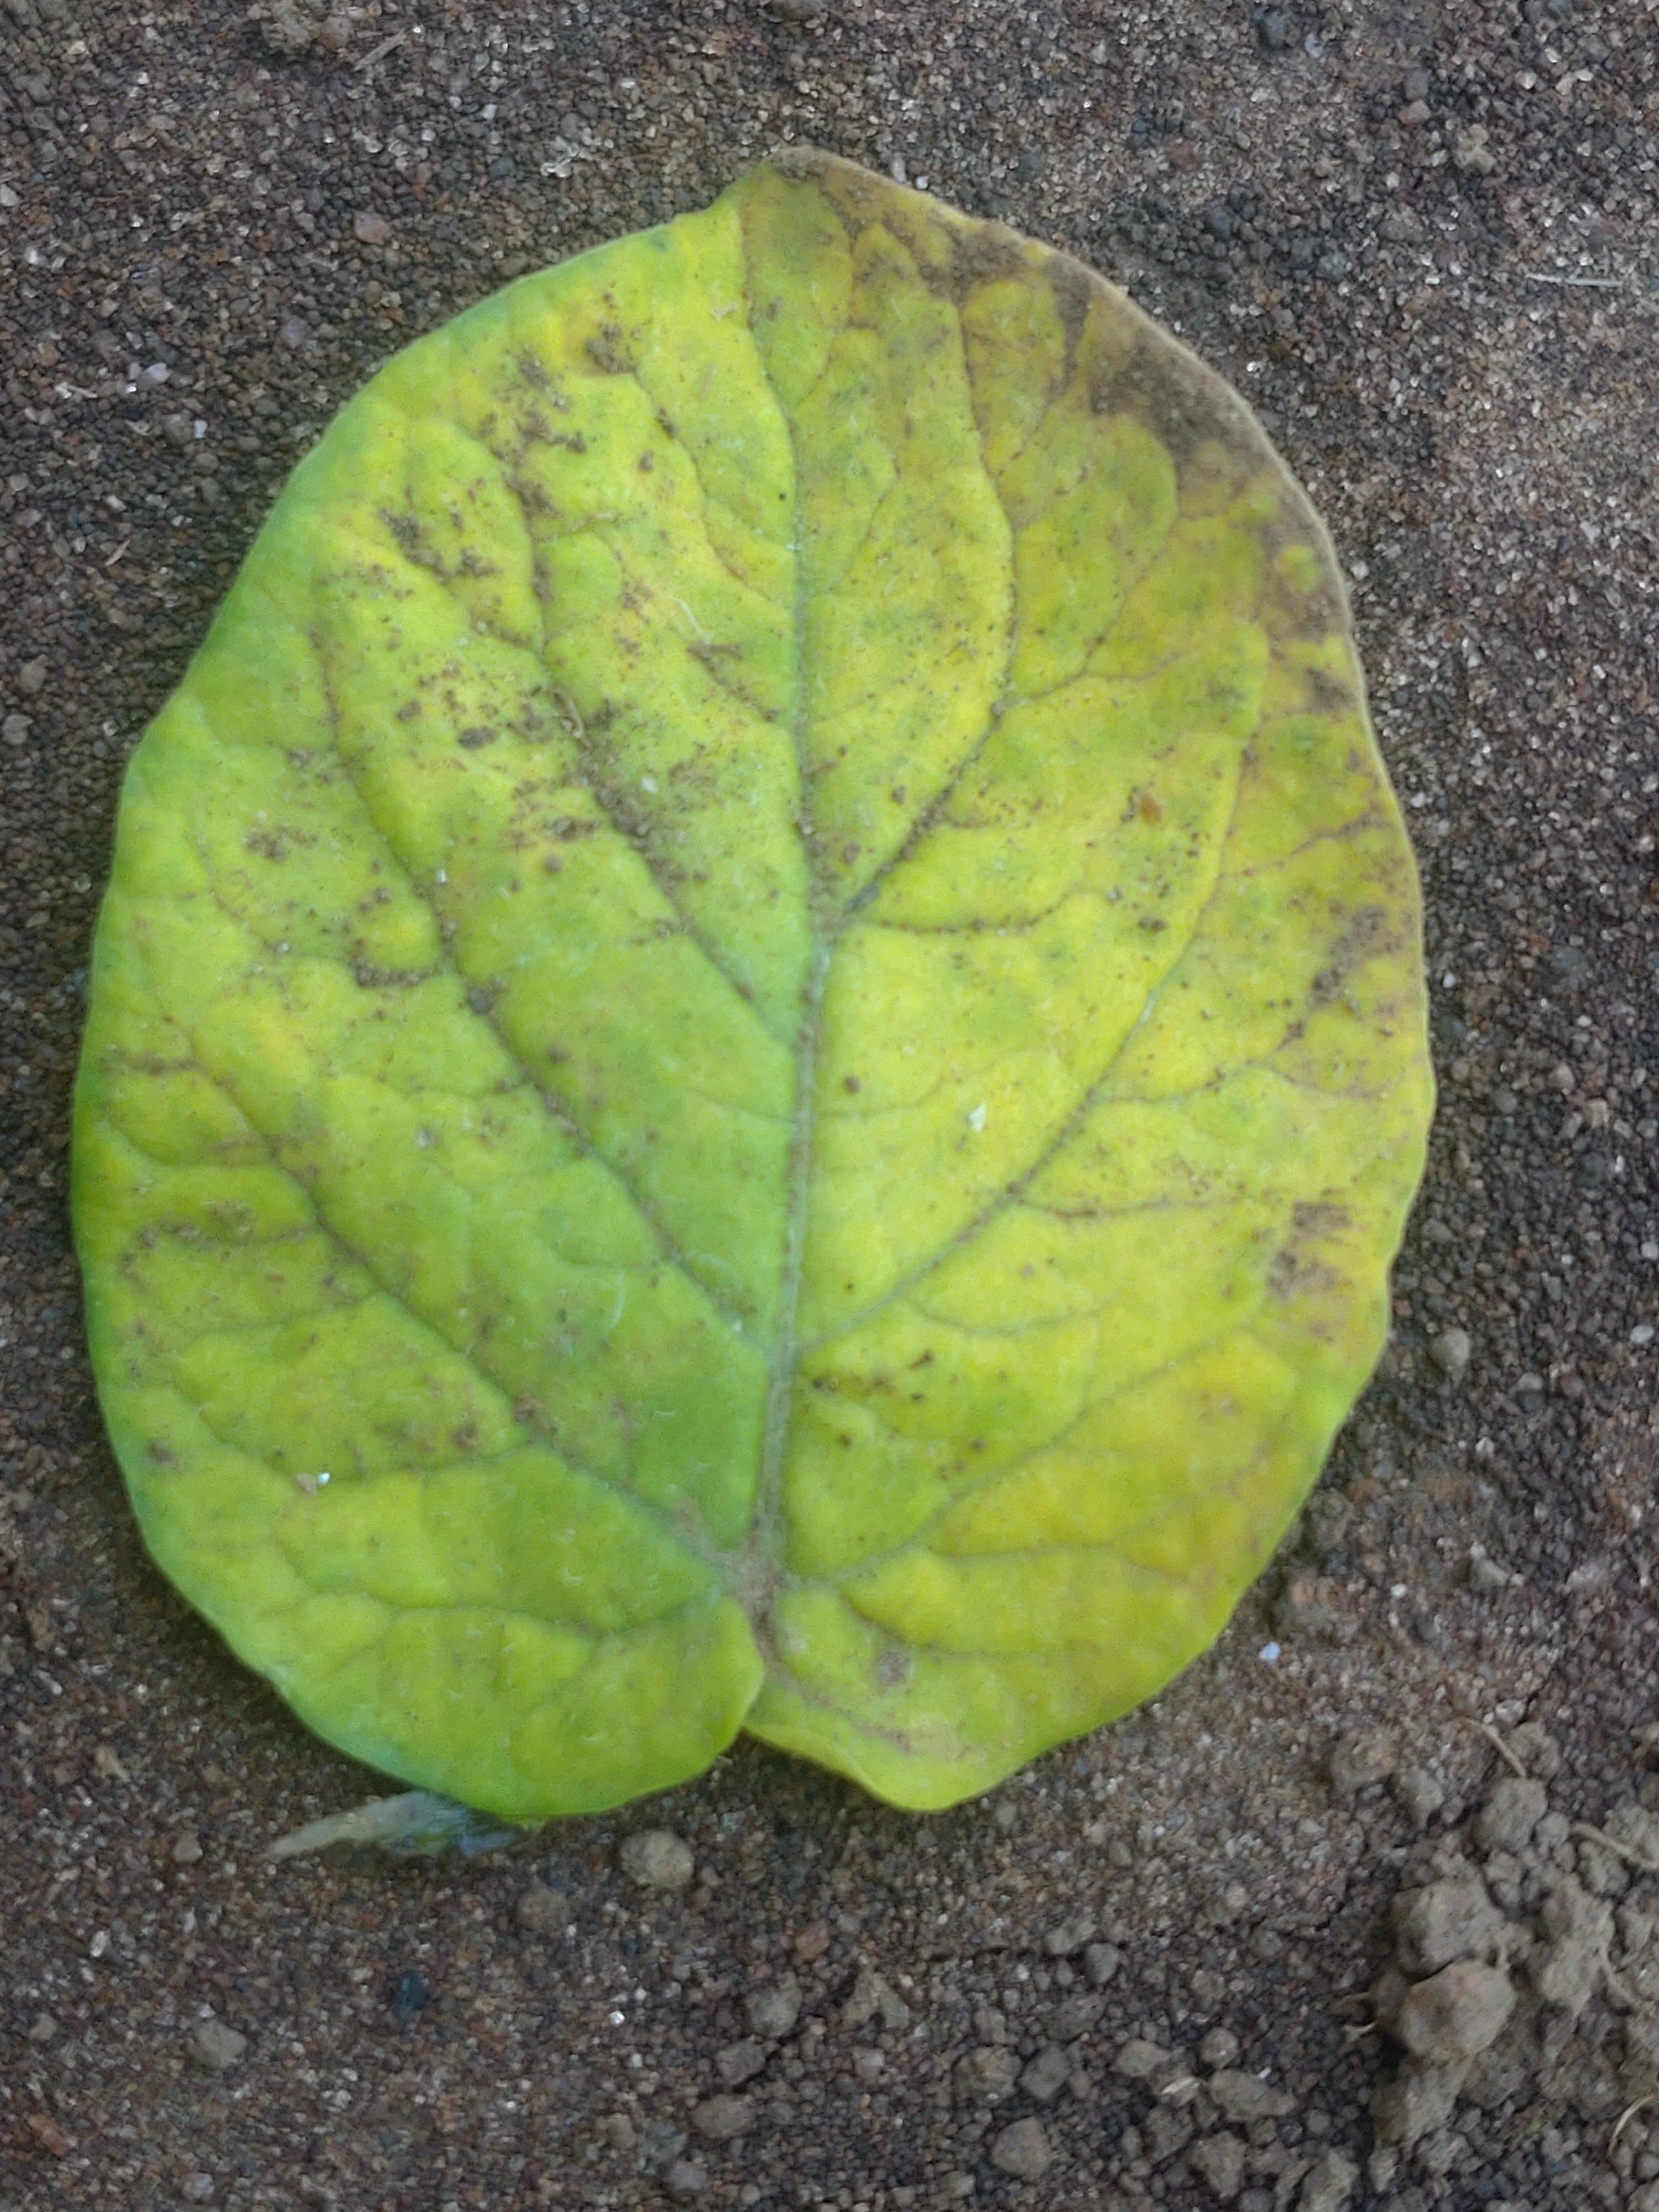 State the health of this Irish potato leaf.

late blight
